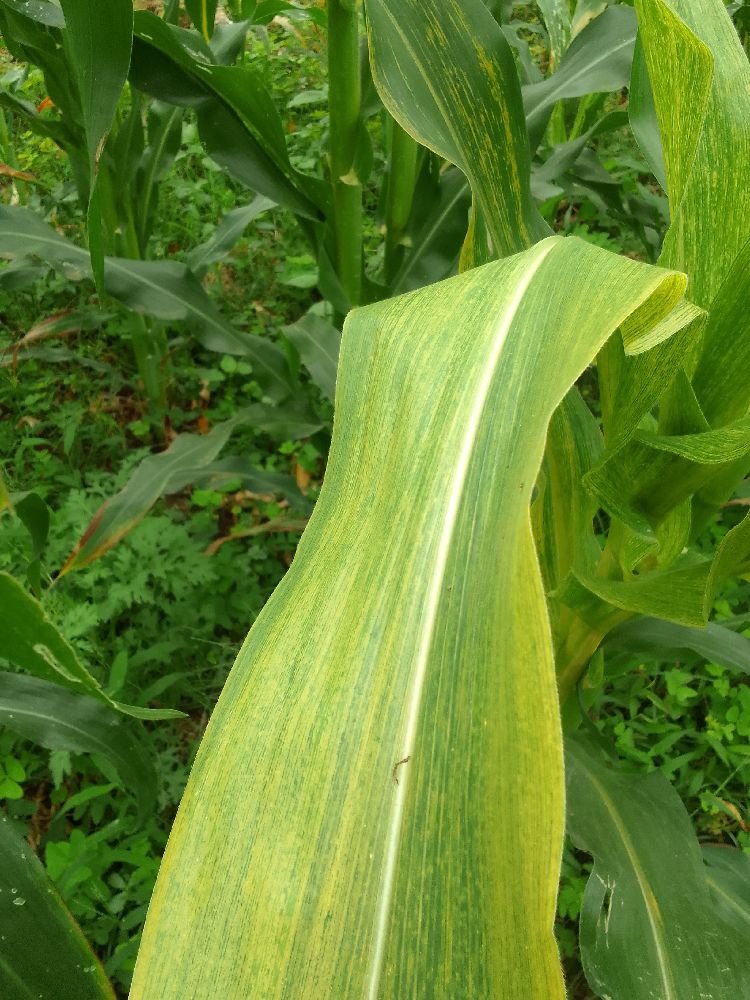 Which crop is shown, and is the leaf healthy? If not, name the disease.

maize, maize lethal necrosis
